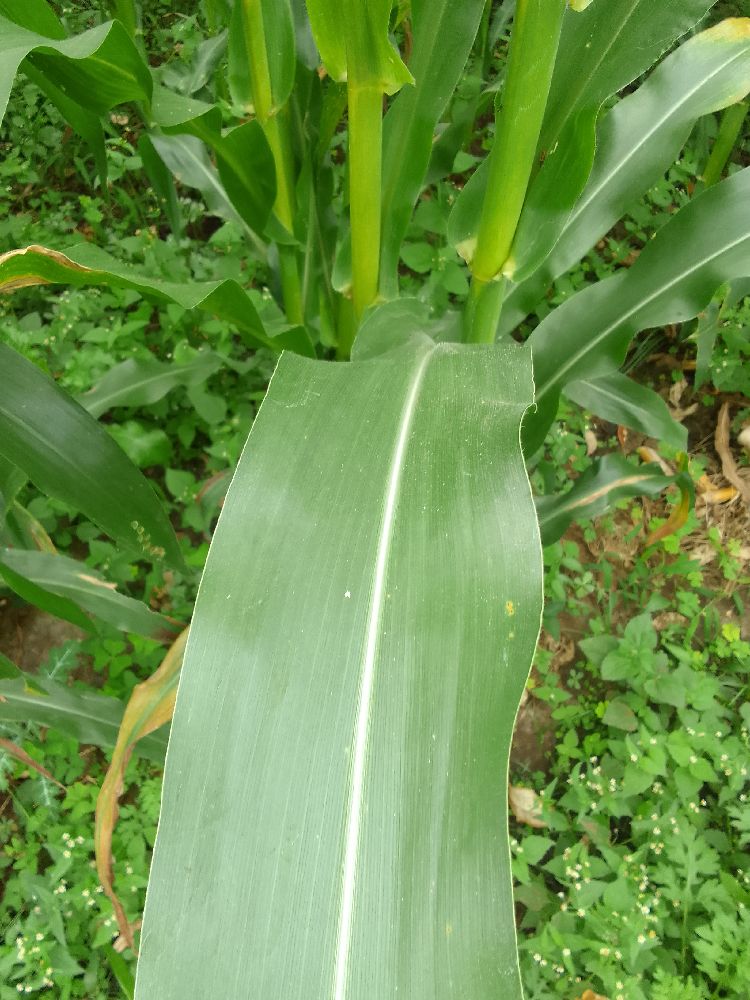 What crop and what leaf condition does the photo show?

maize, healthy
